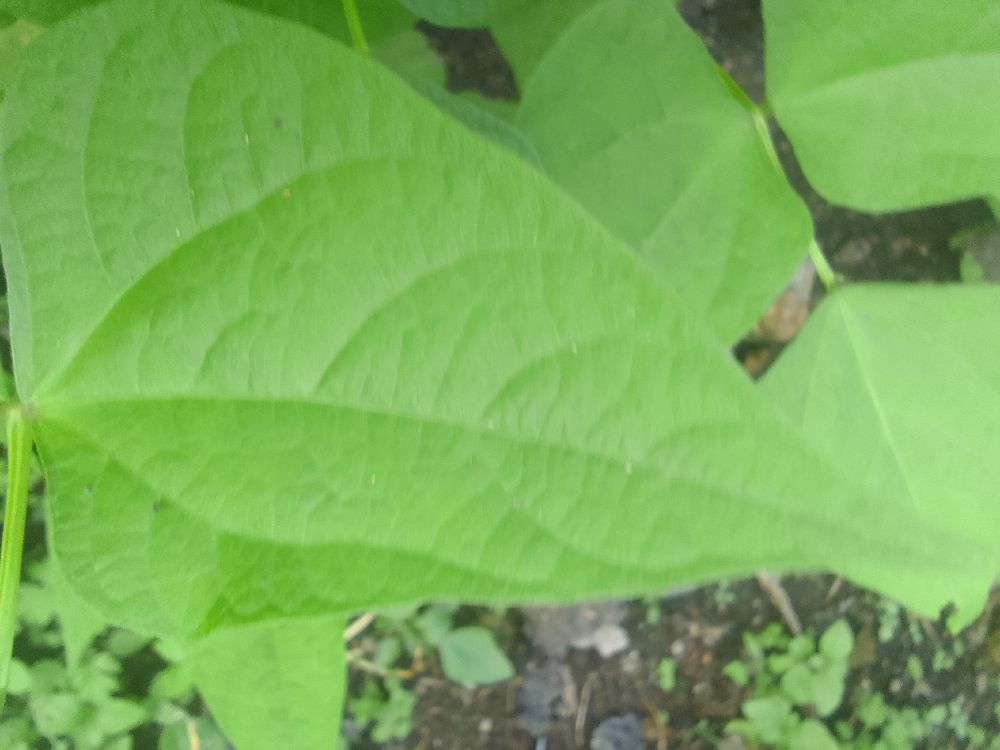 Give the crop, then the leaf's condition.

common bean, healthy
